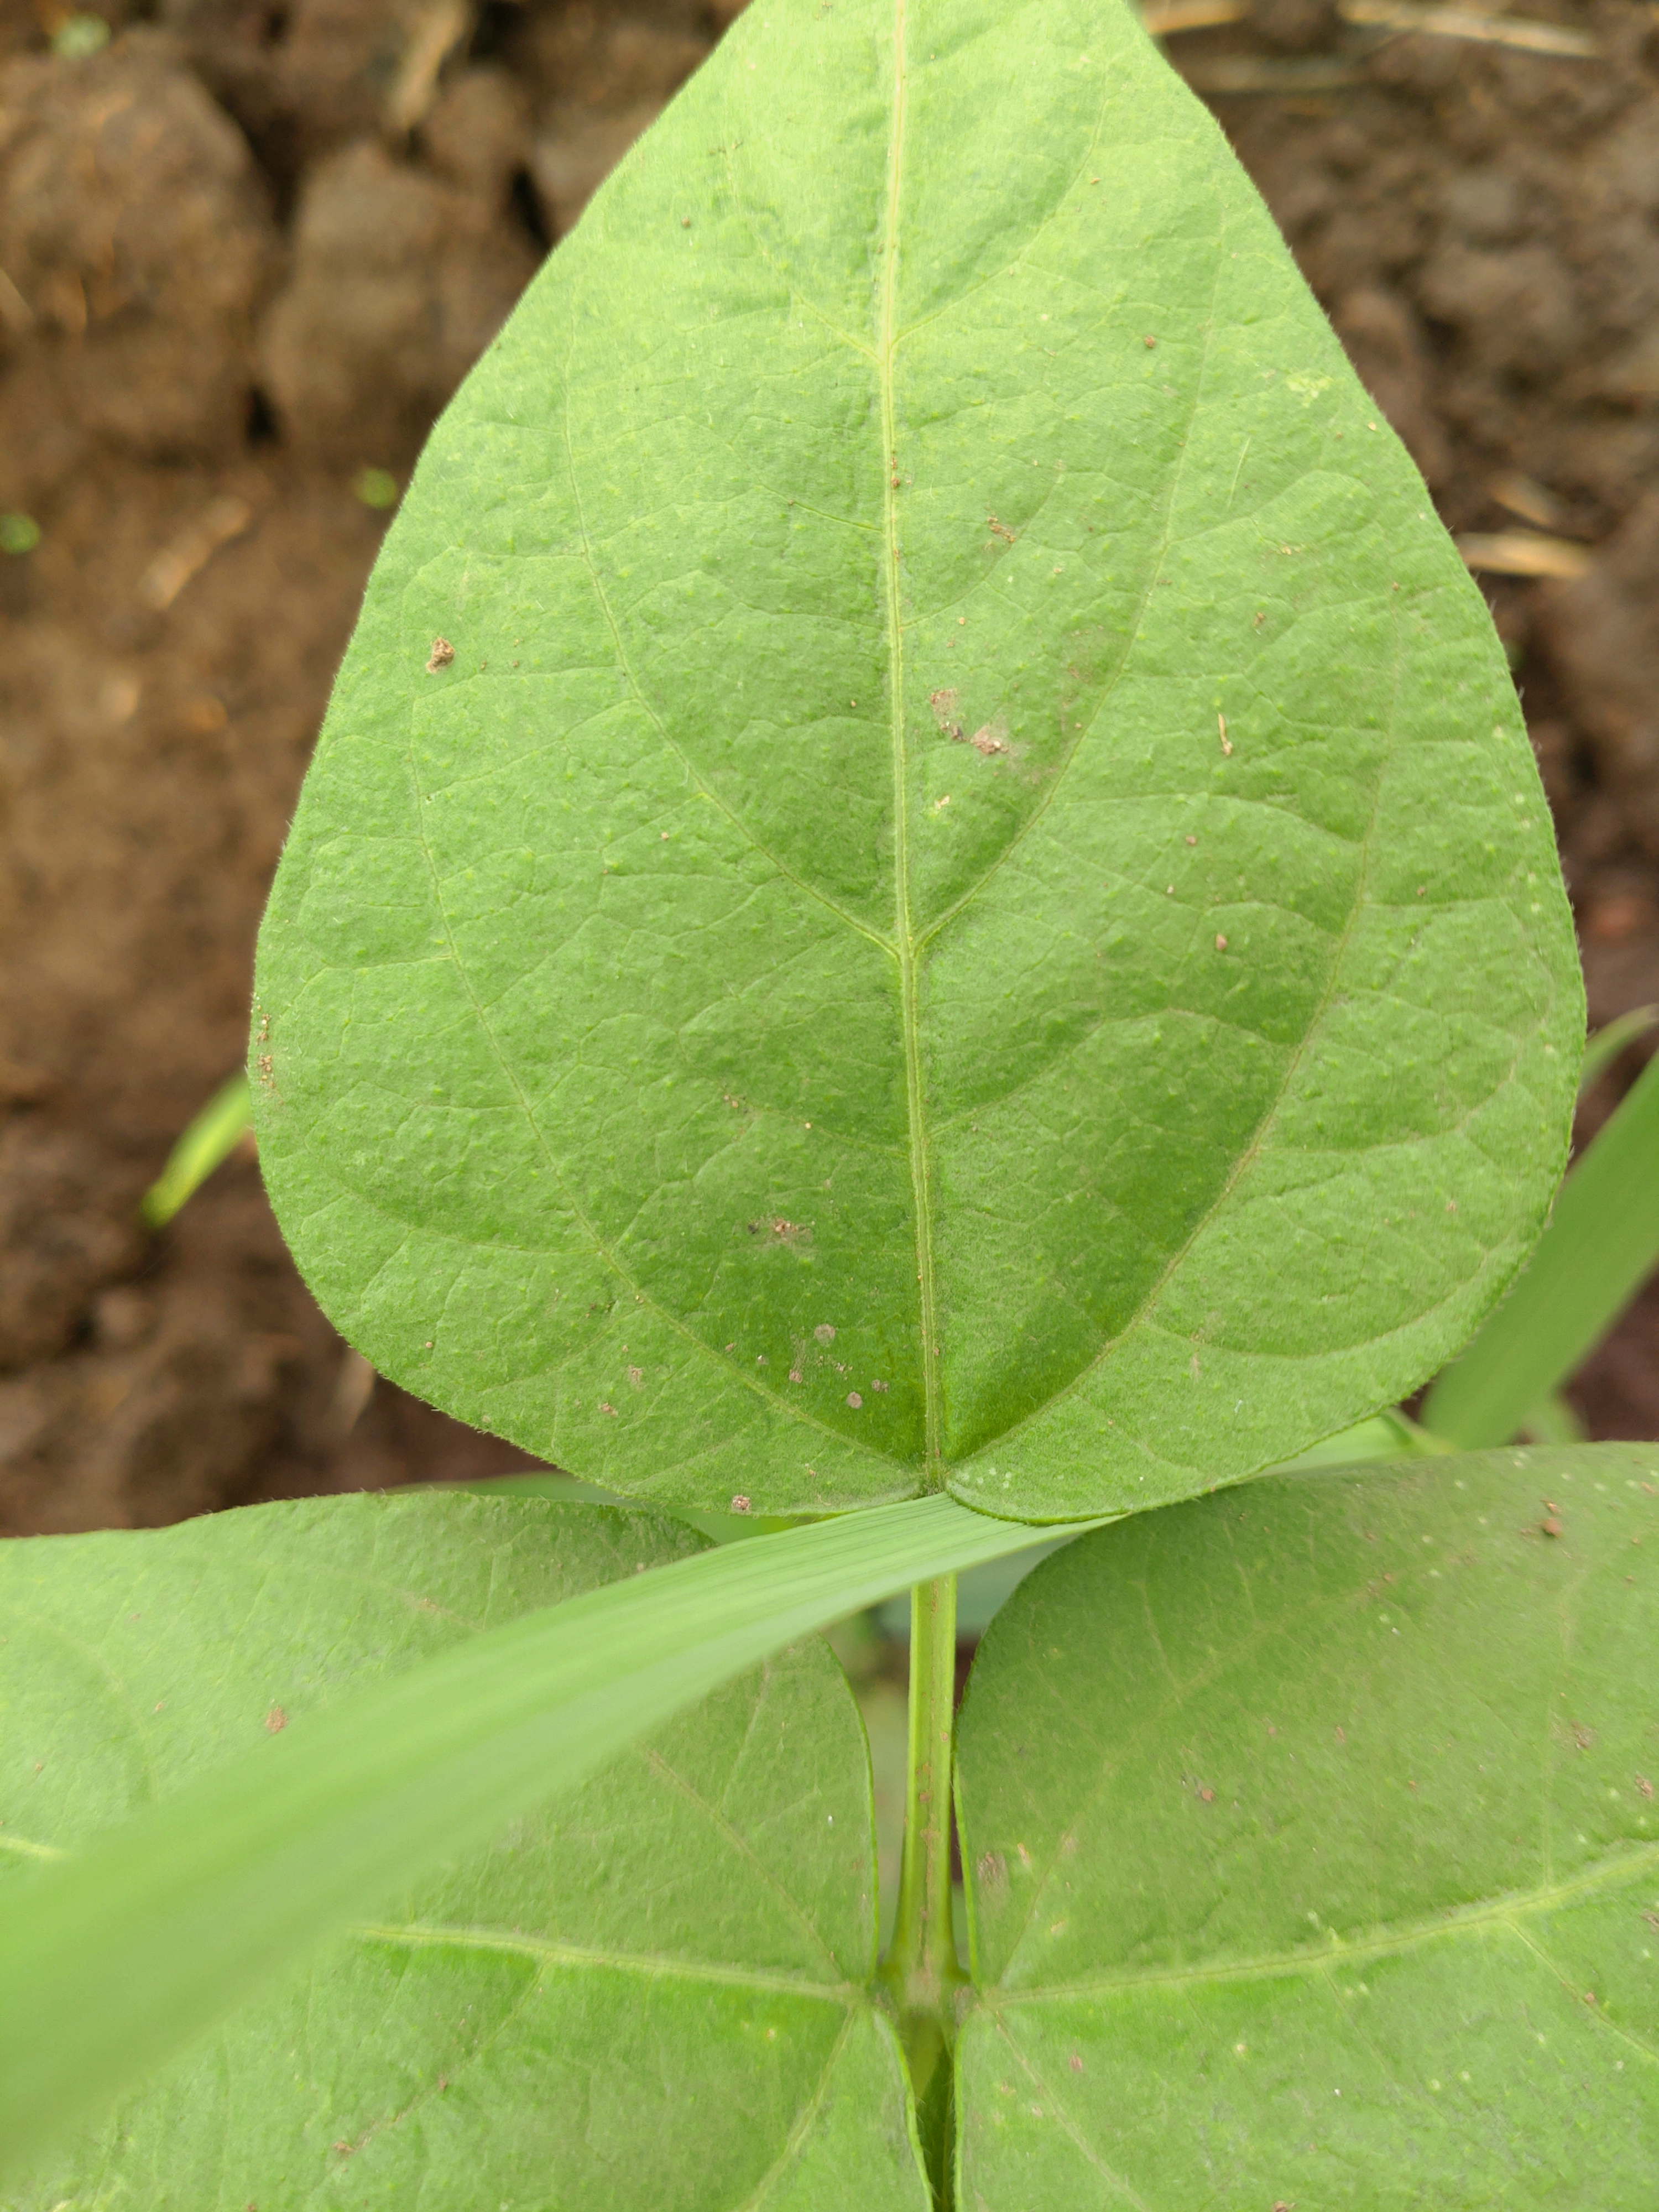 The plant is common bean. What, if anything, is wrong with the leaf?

healthy
